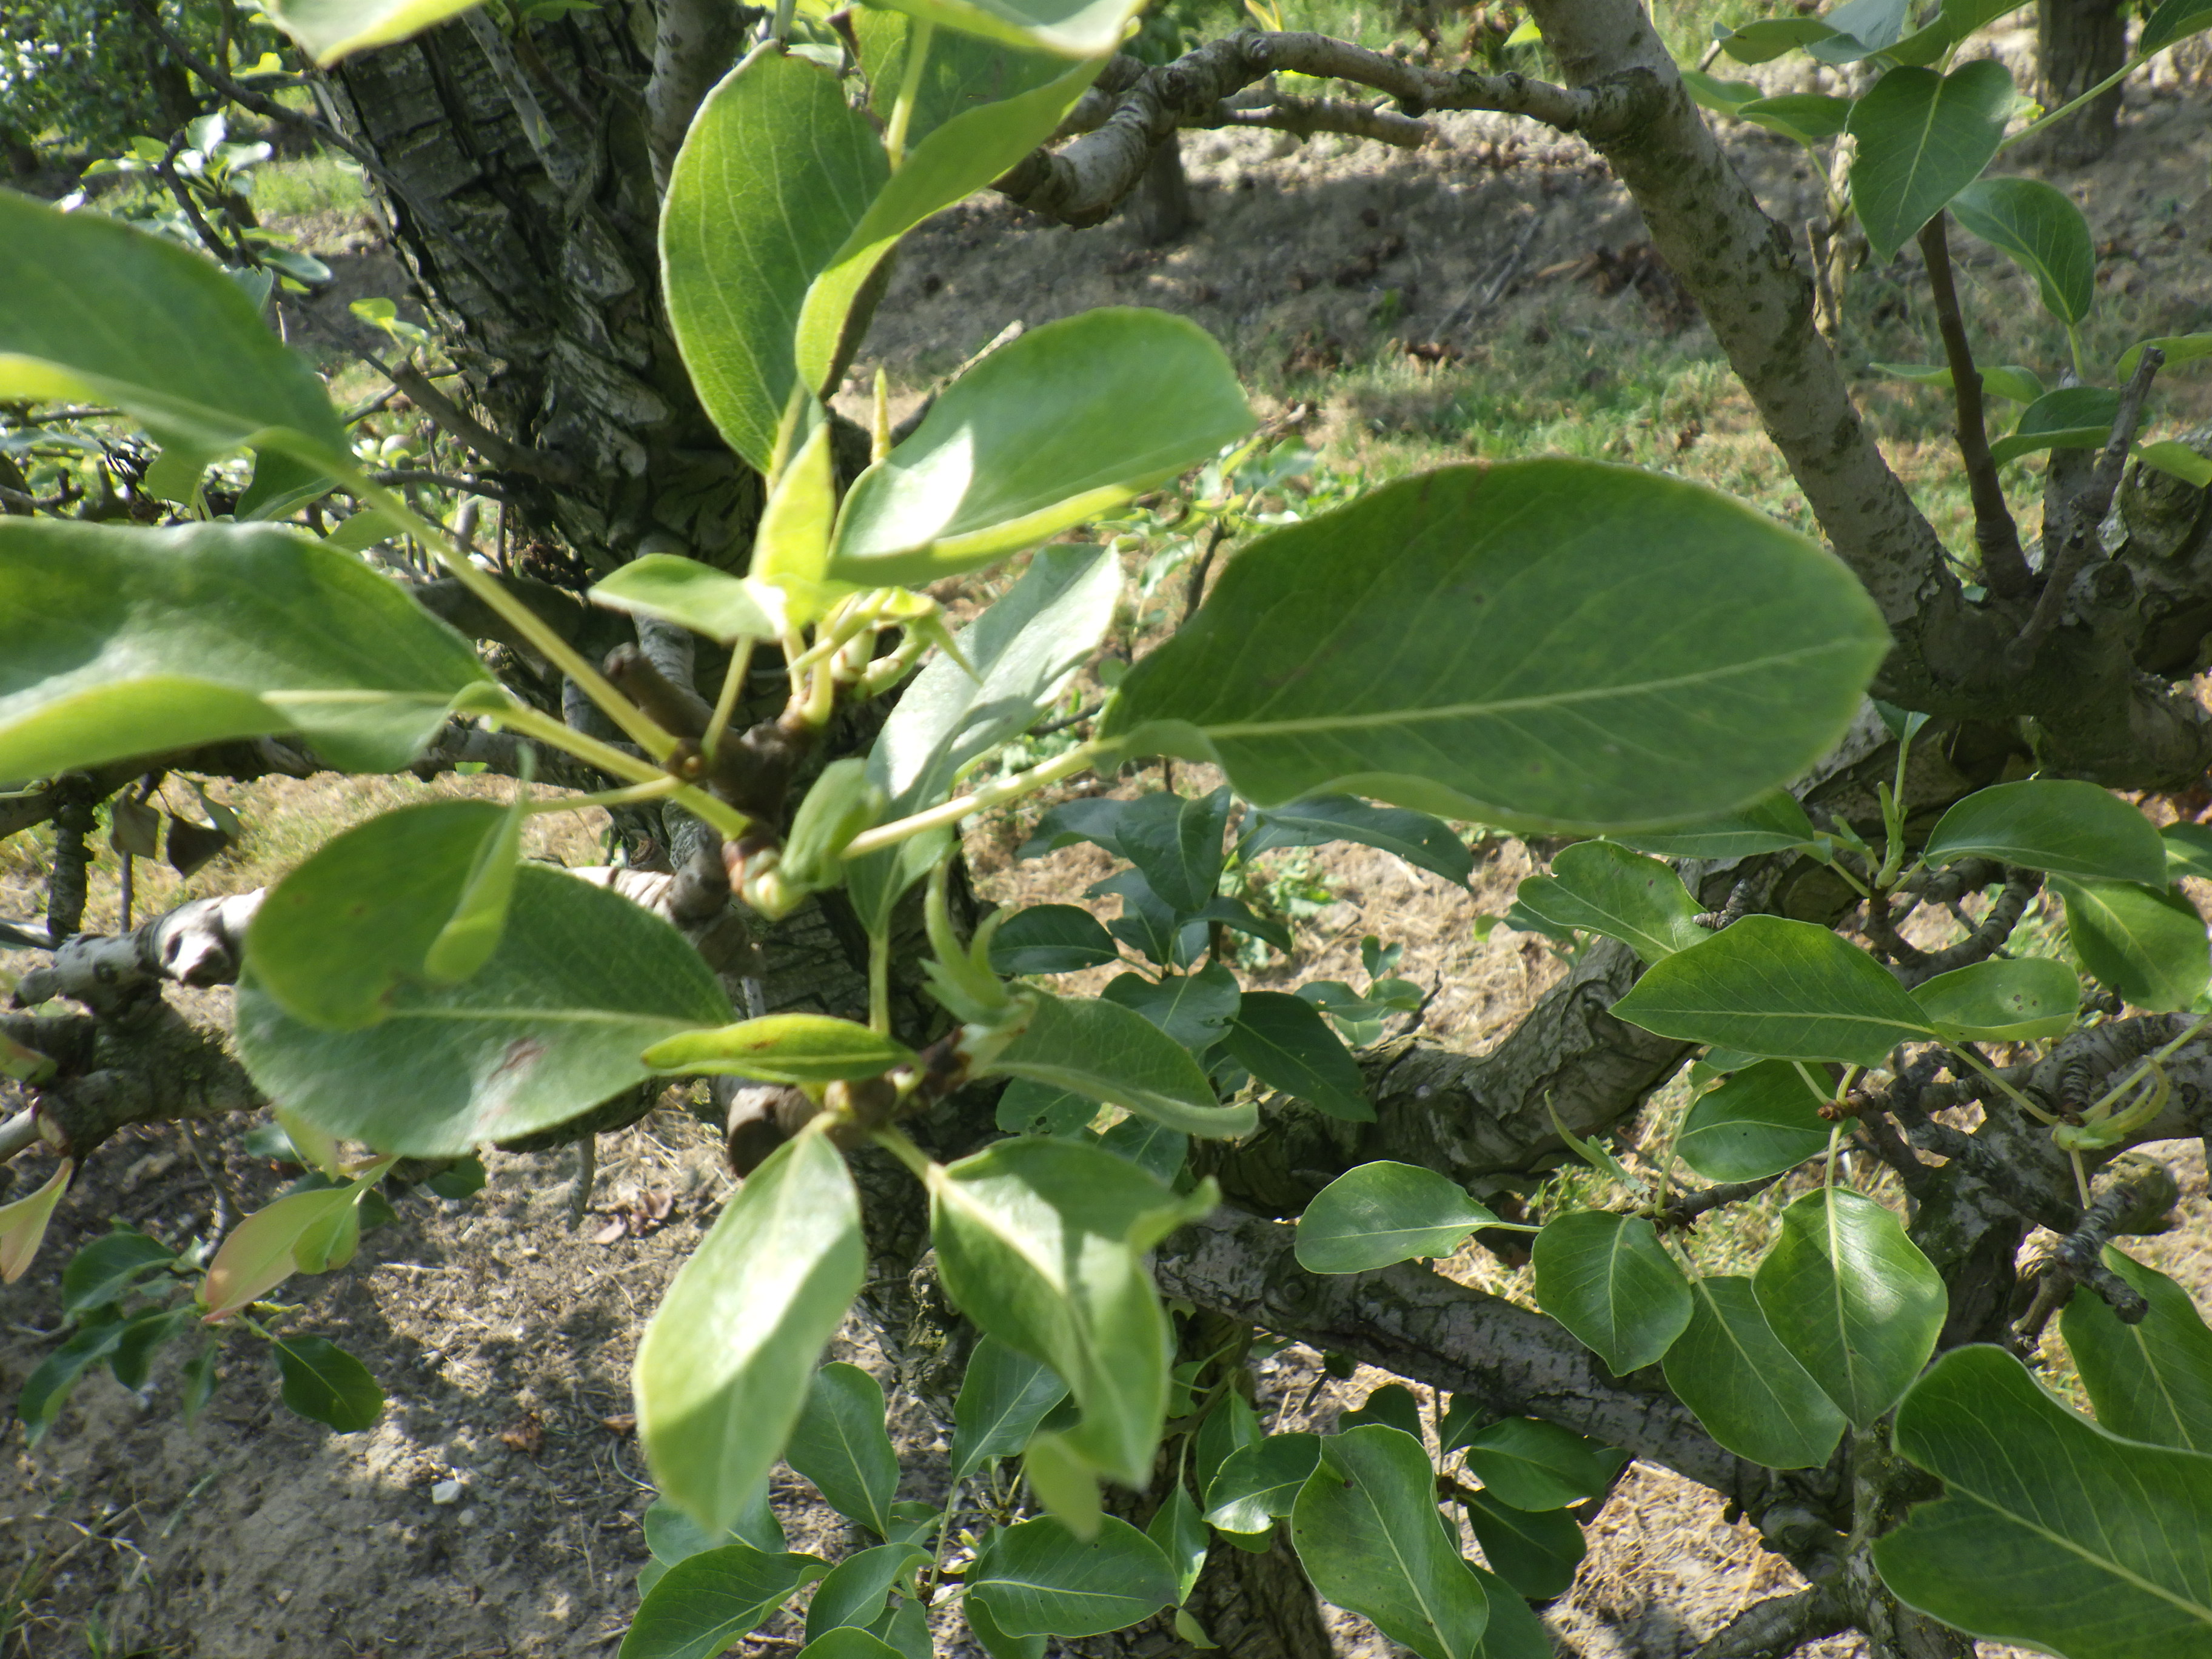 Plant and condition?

pear, black spot
